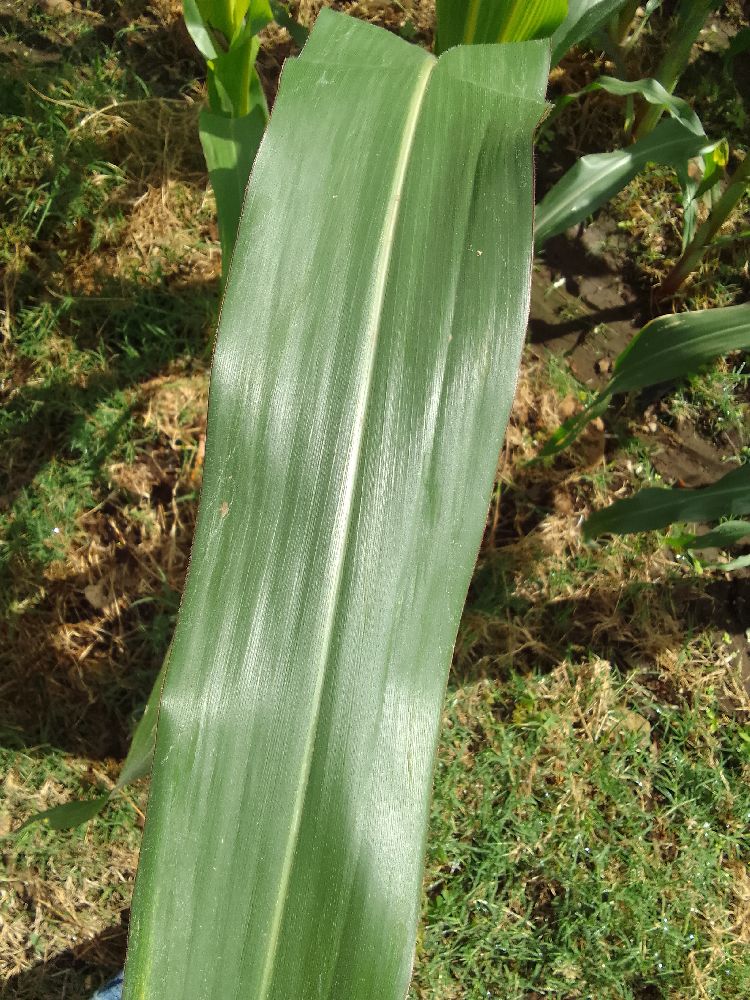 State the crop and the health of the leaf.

maize, healthy
